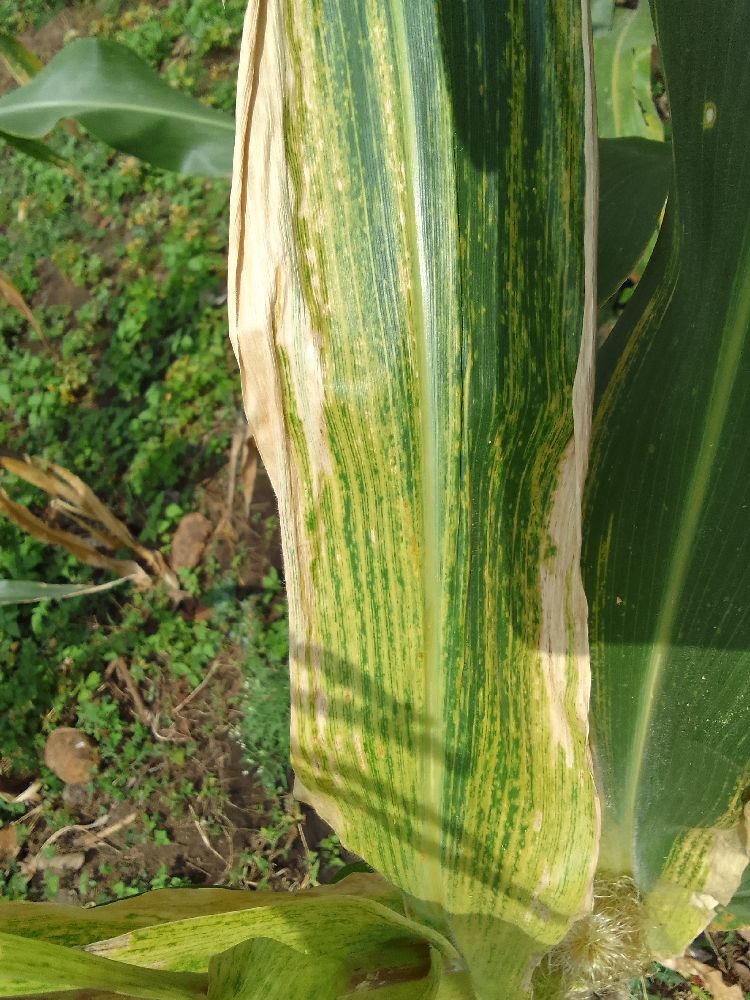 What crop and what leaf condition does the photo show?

maize, maize lethal necrosis
